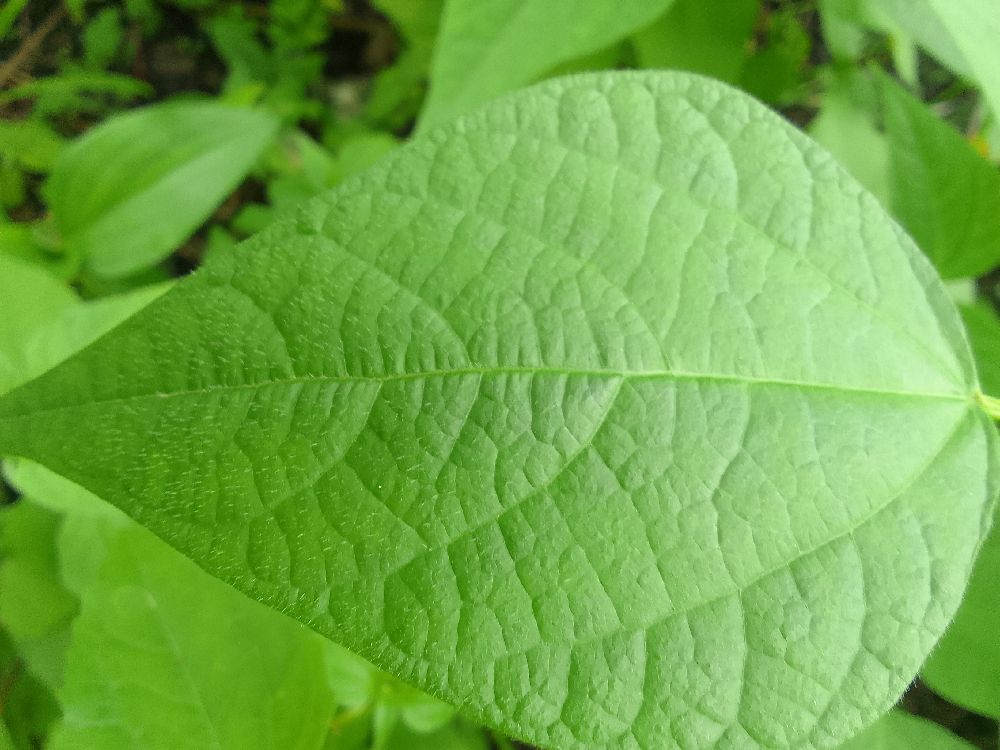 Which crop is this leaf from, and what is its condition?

common bean, healthy
